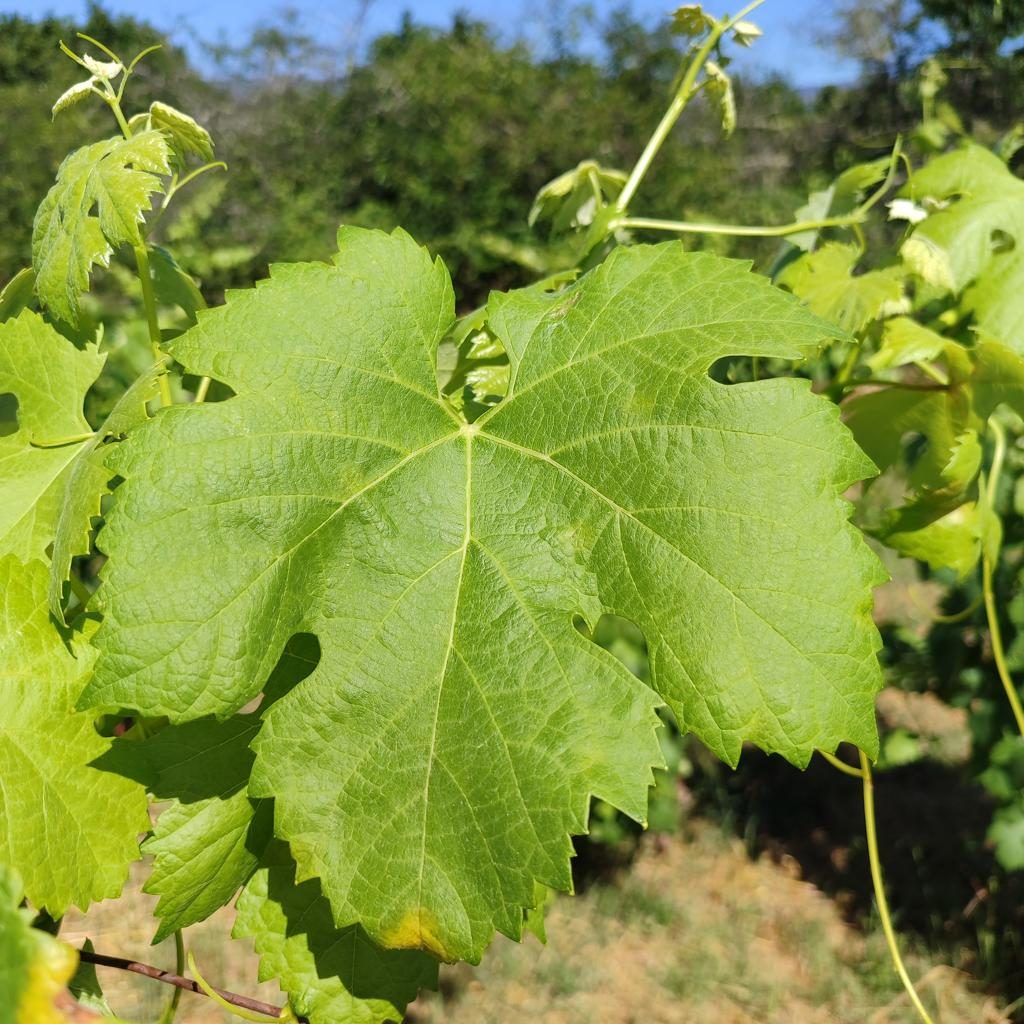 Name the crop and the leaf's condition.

grapevine, downy mildew
